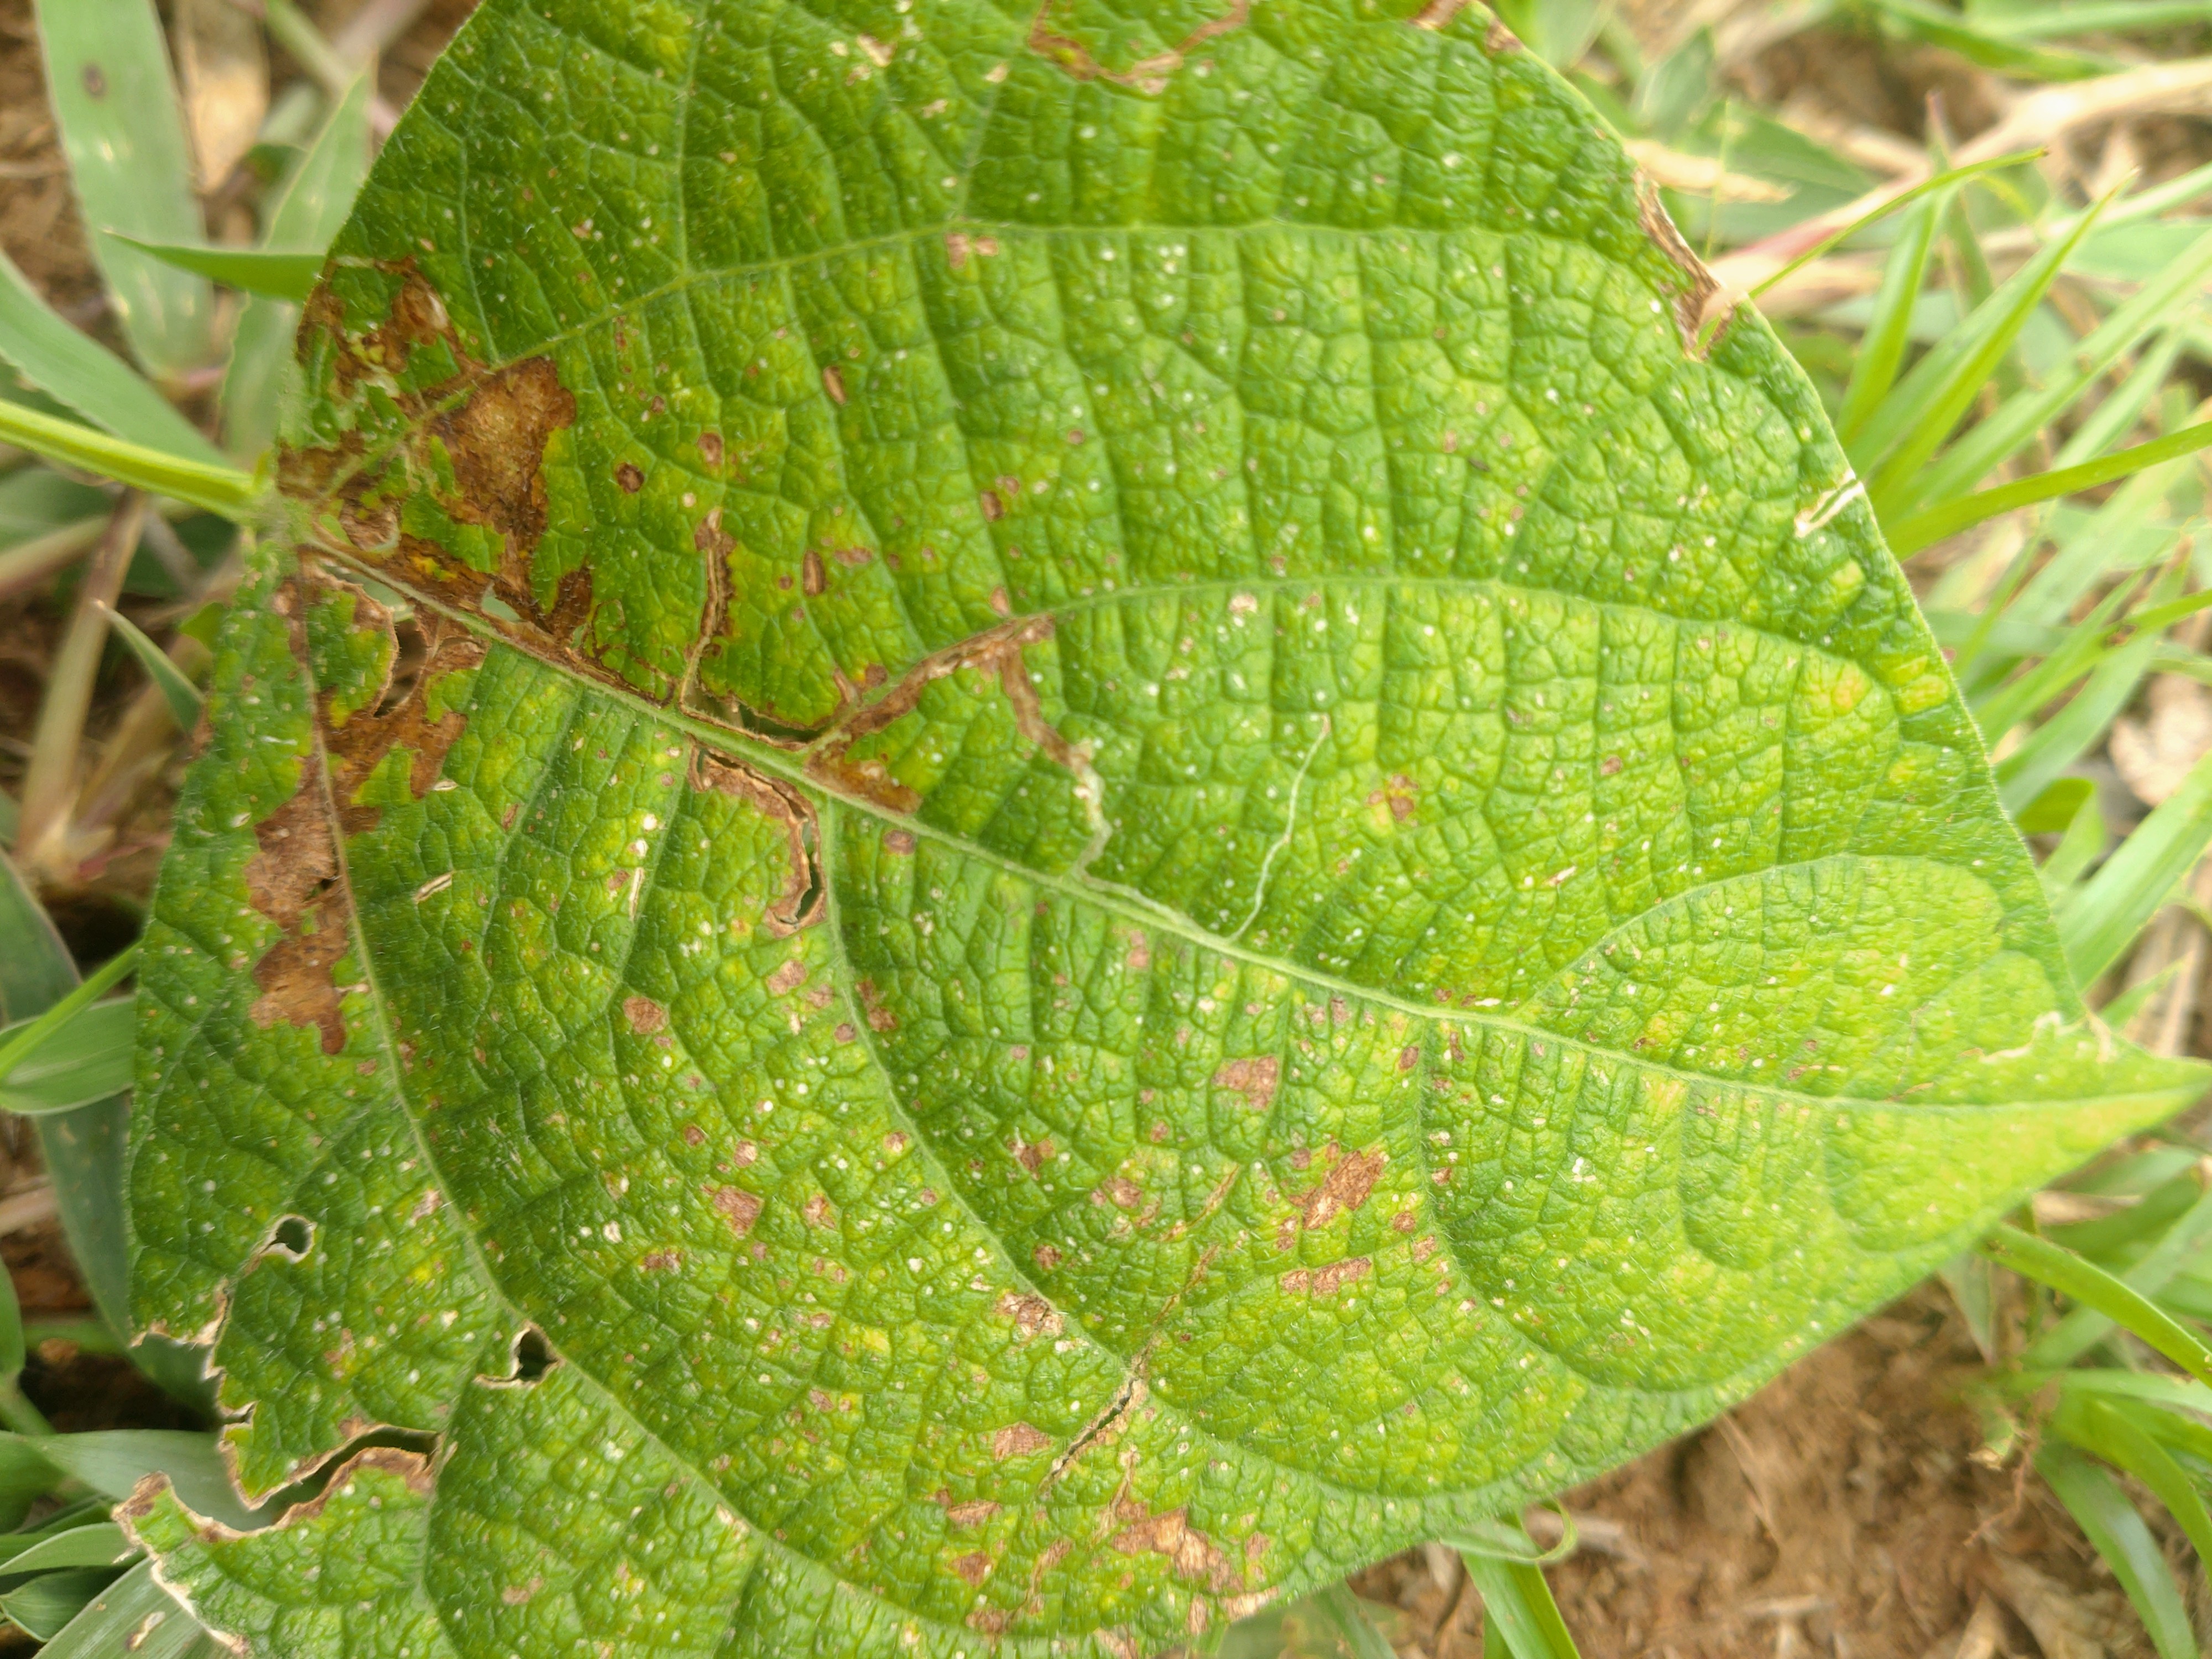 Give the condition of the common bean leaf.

rust
